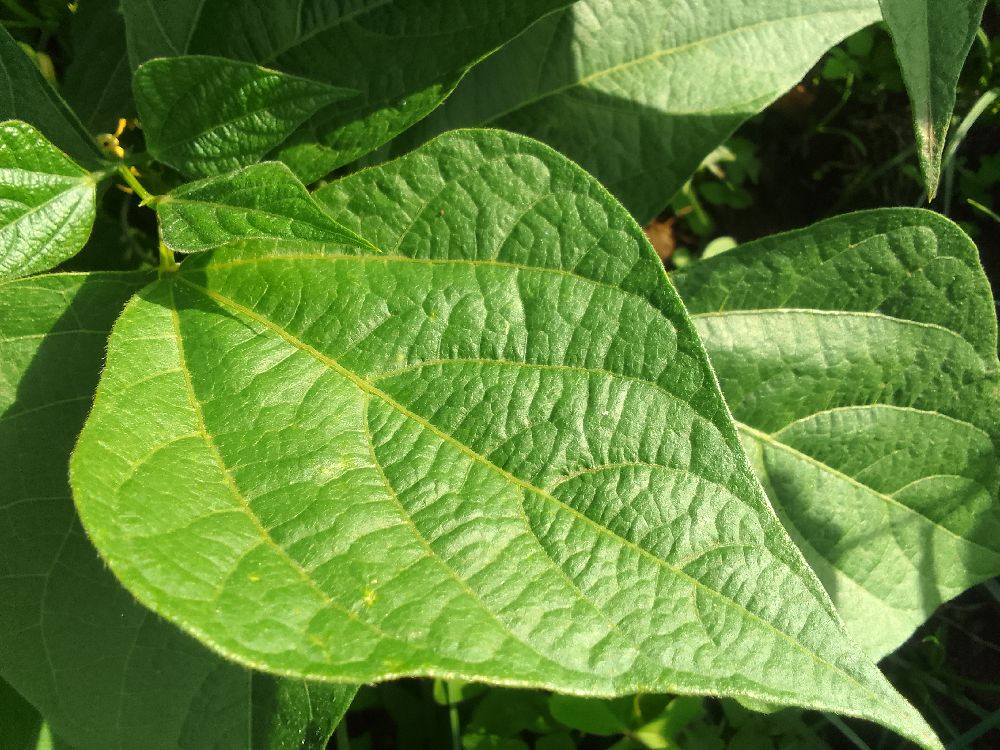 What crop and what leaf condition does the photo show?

common bean, healthy
